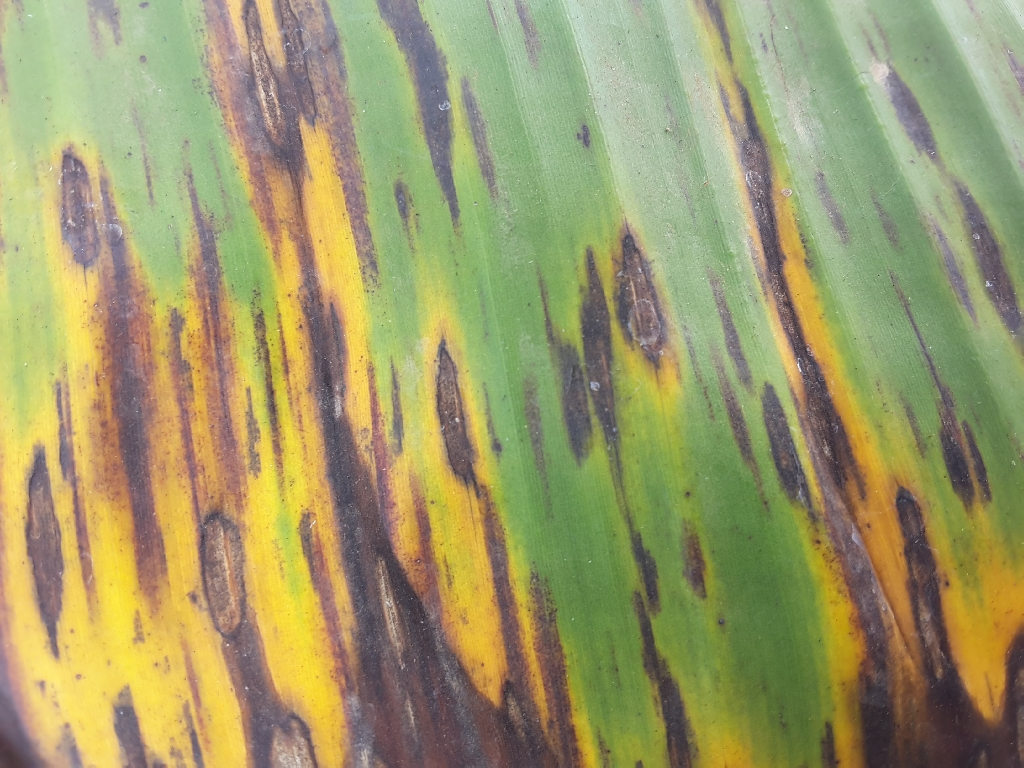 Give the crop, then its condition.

banana, black sigatoka
